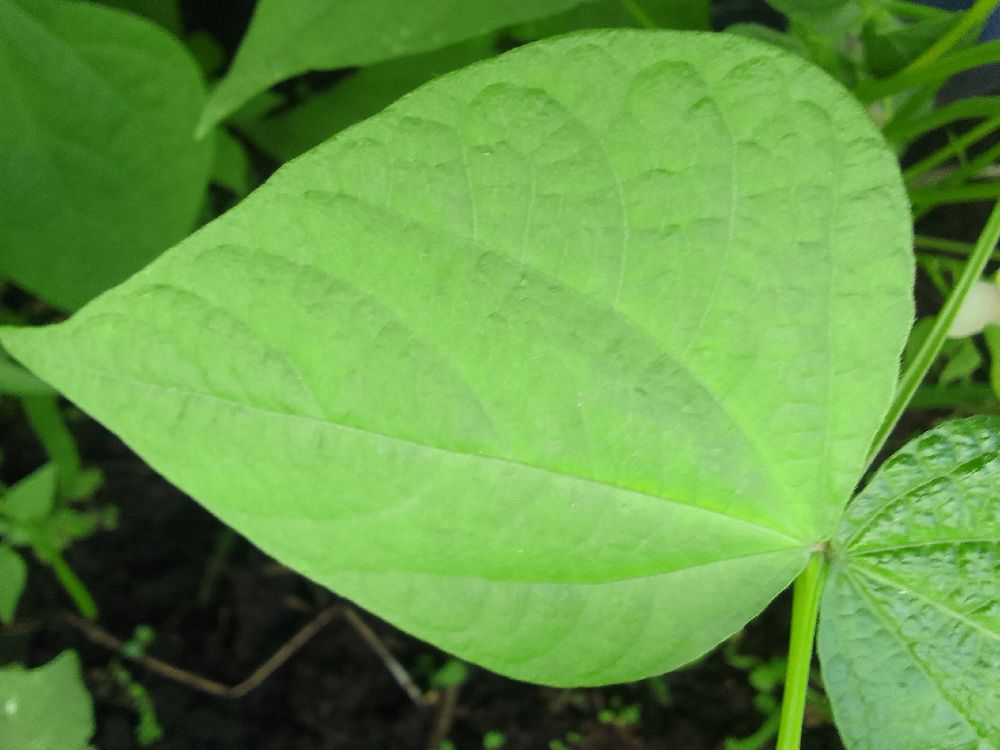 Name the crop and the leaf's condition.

common bean, healthy
